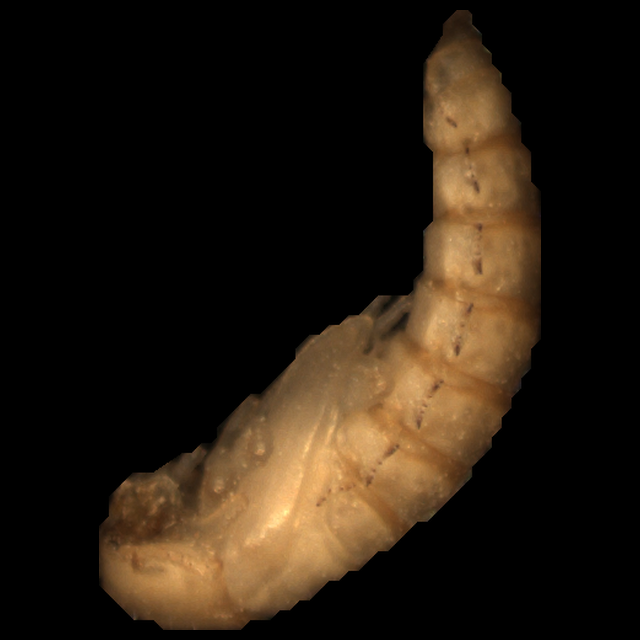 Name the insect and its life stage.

mealworm pupa
